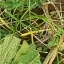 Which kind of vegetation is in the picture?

structured weed
